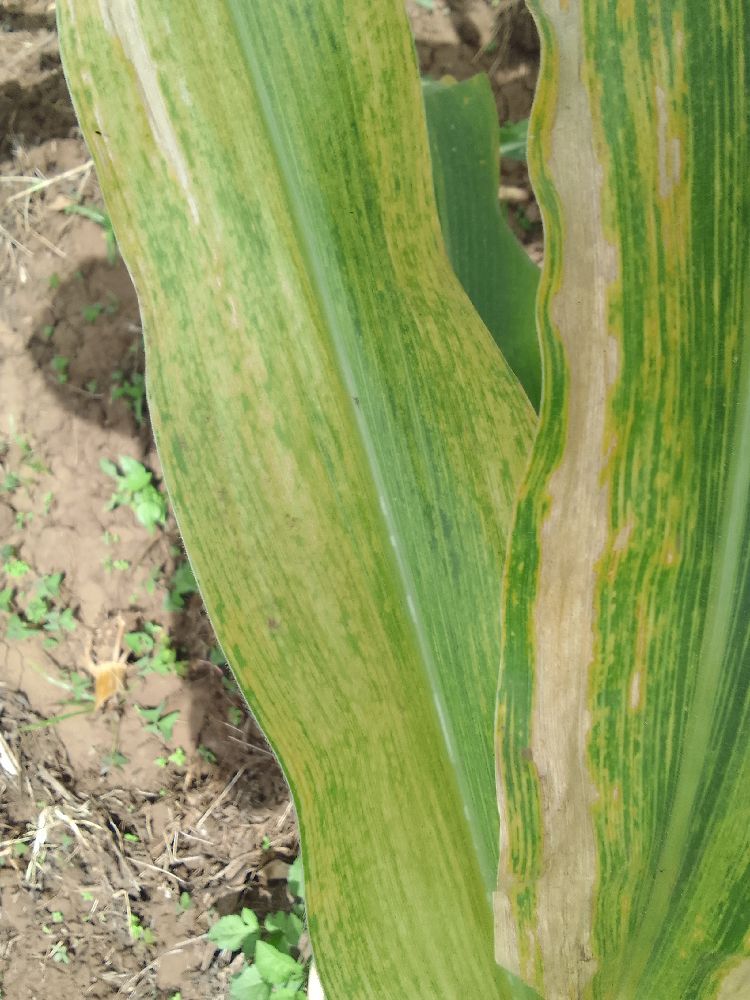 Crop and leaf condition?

maize, maize lethal necrosis
